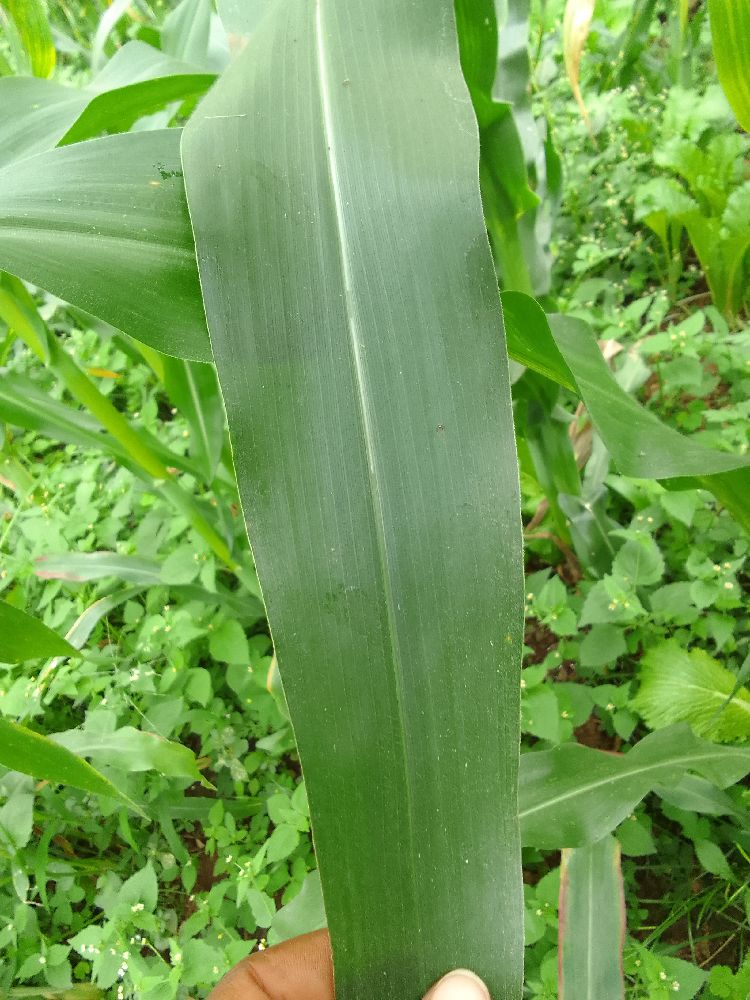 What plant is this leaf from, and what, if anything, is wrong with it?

maize, healthy
